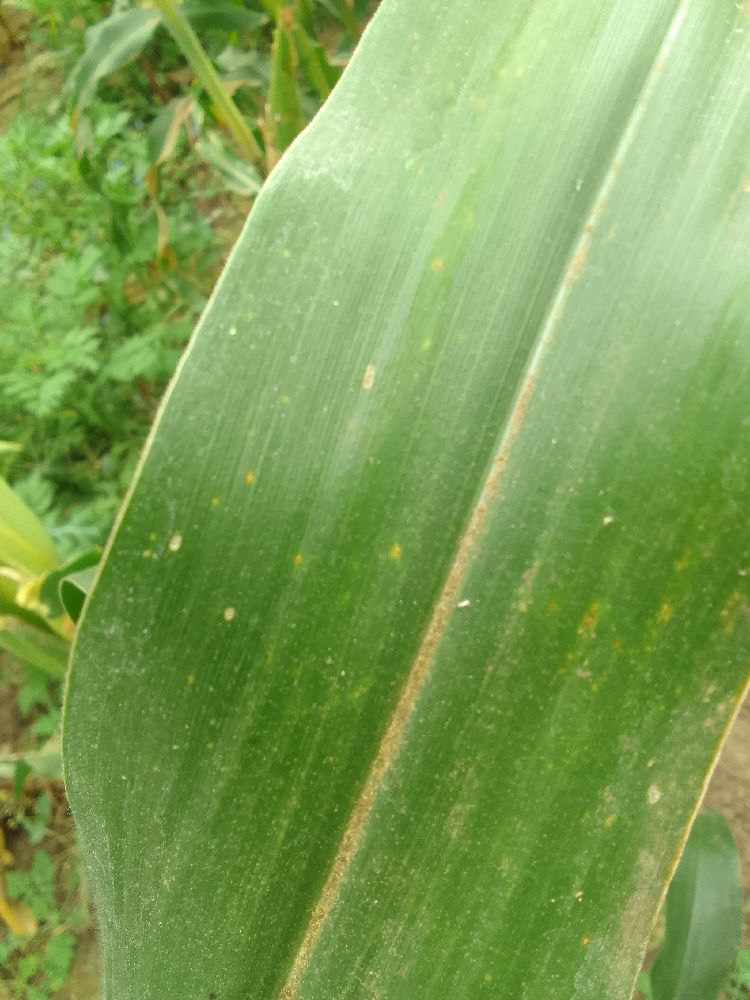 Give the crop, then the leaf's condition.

maize, healthy
